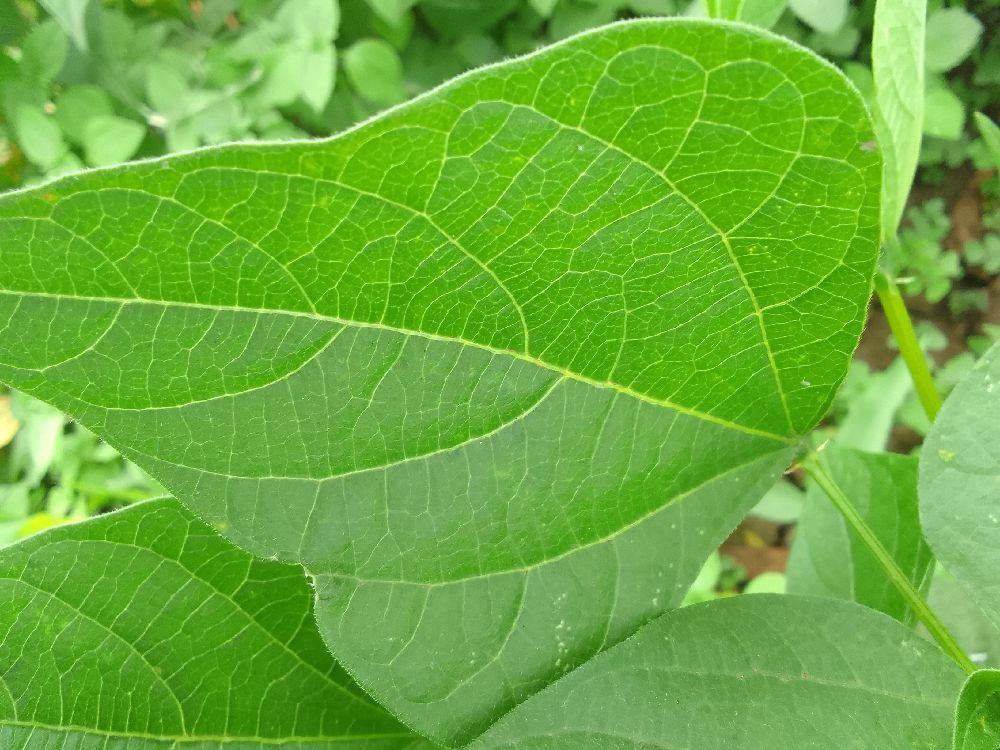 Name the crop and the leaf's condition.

common bean, healthy
